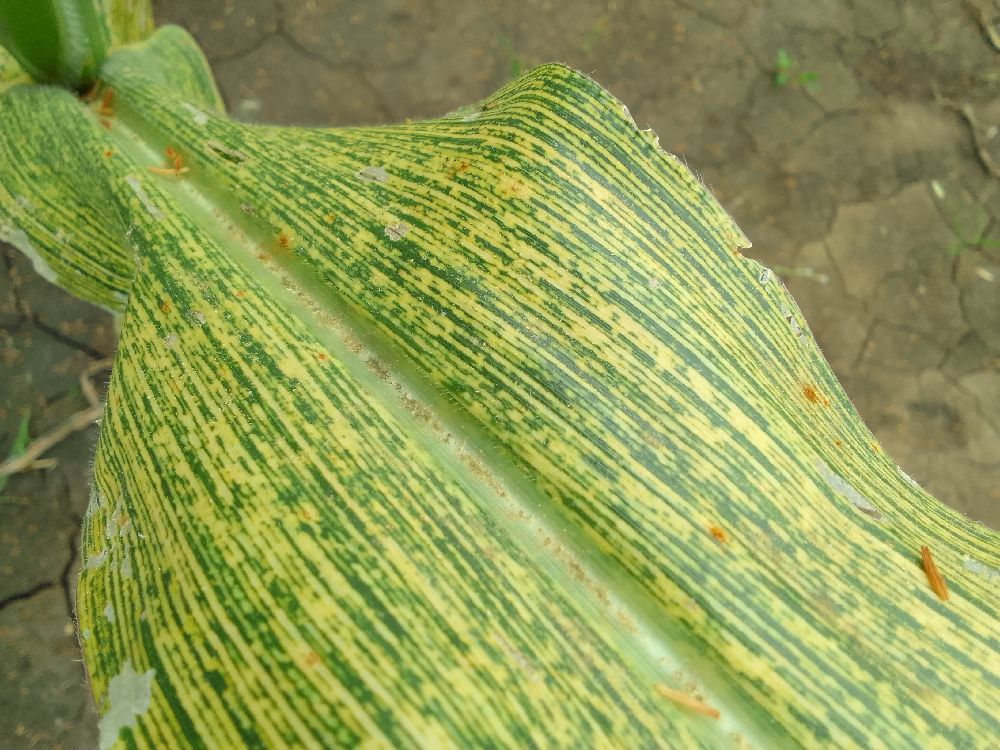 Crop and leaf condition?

maize, maize streak virus
